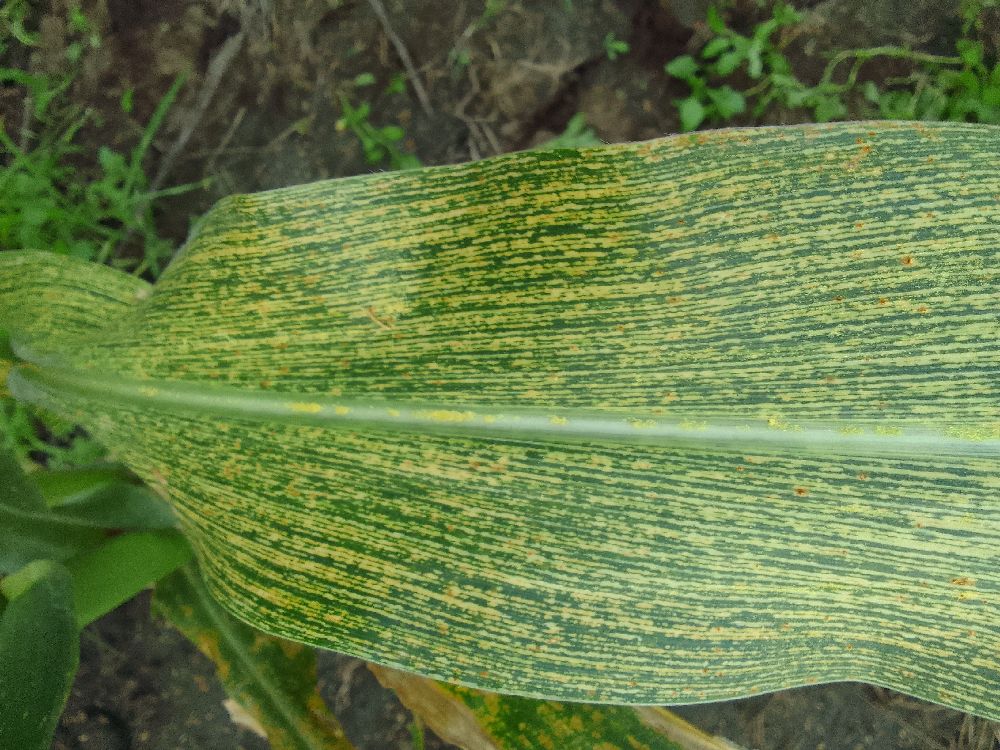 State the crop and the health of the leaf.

maize, maize streak virus
